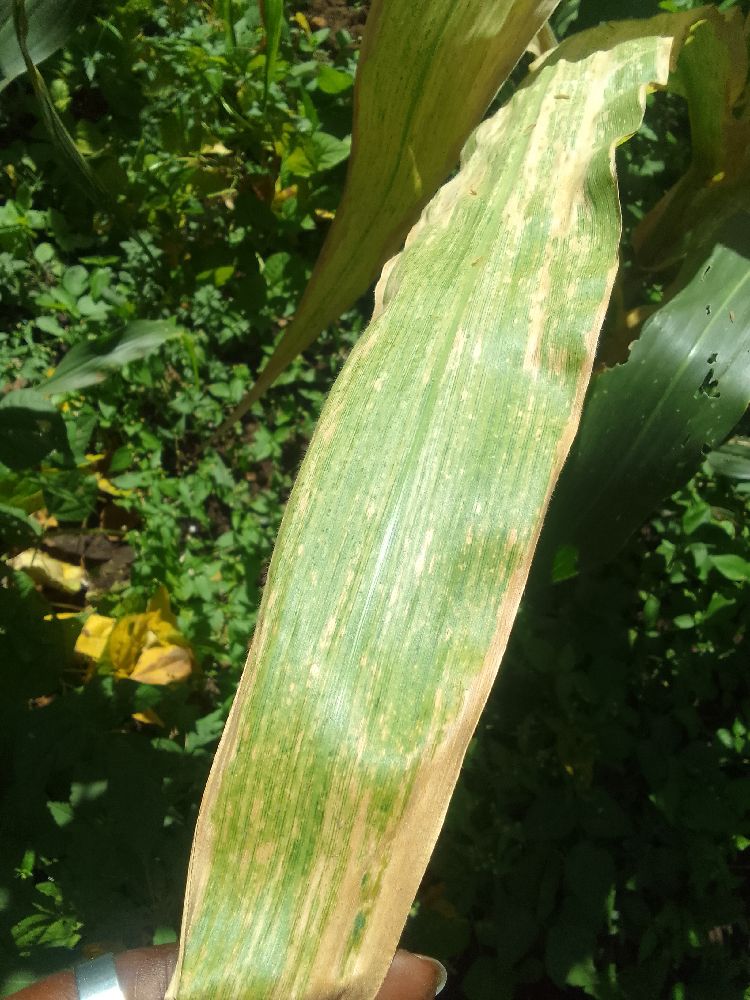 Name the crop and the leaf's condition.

maize, maize lethal necrosis
